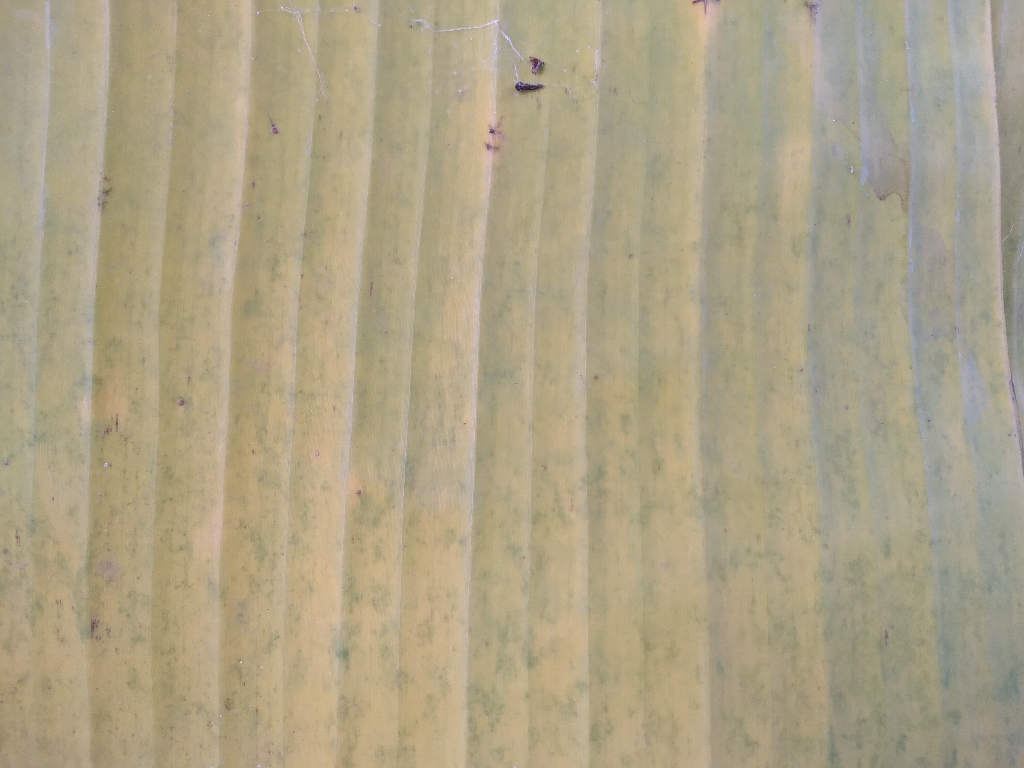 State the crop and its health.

banana, fusarium wilt race 1
